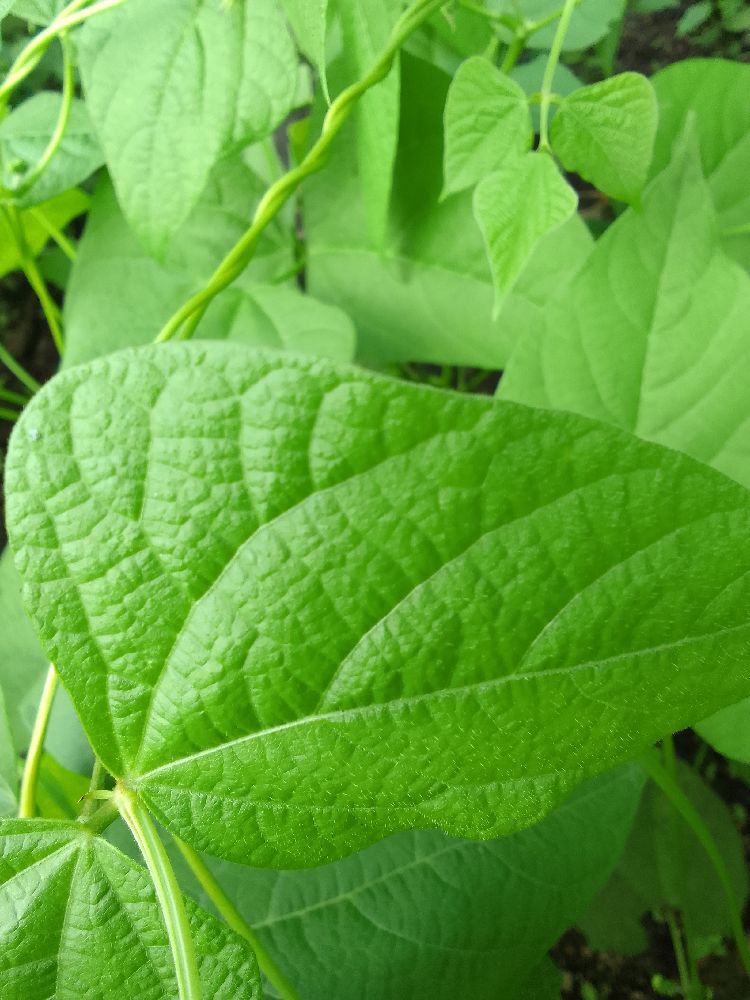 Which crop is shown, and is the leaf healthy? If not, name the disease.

common bean, healthy
